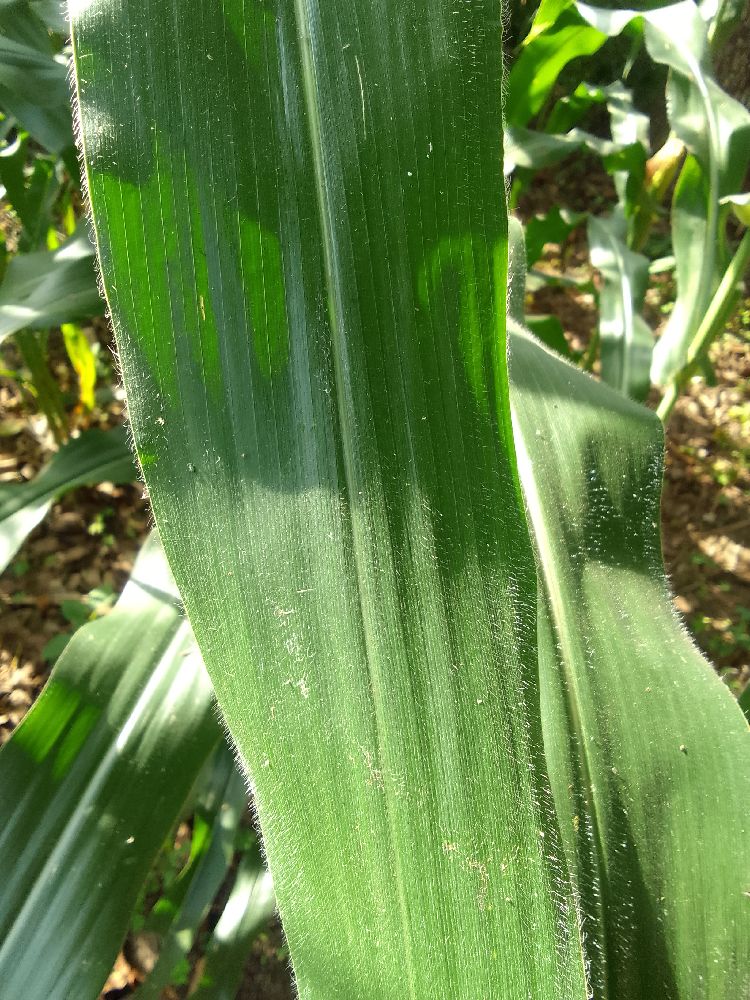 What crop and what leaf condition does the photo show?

maize, healthy
